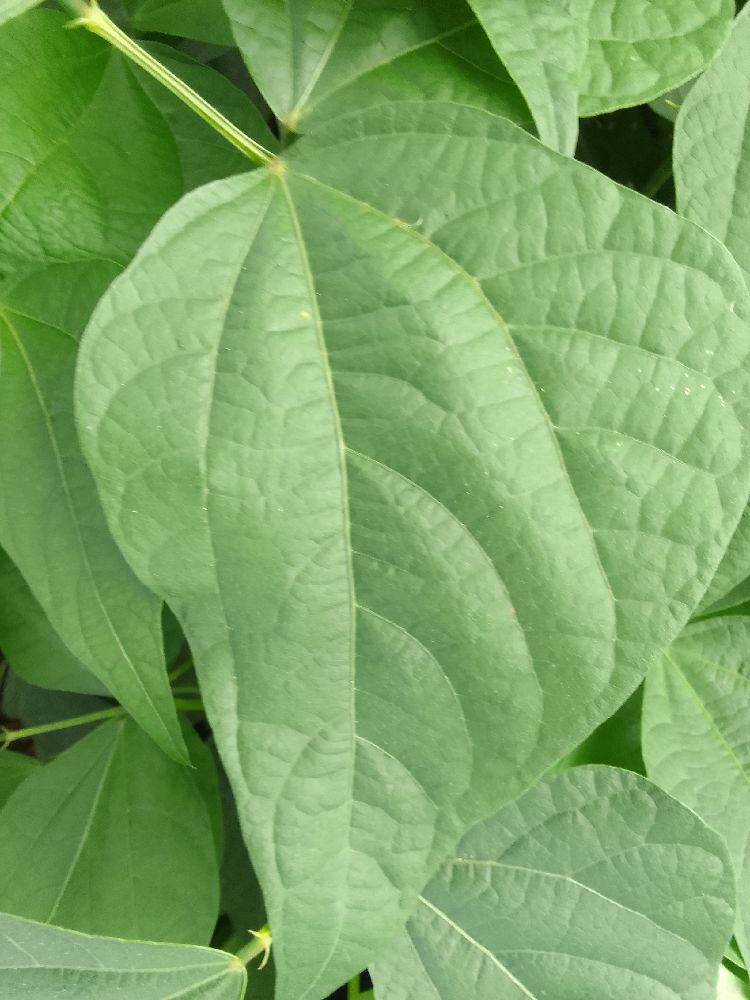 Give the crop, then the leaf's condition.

common bean, healthy
